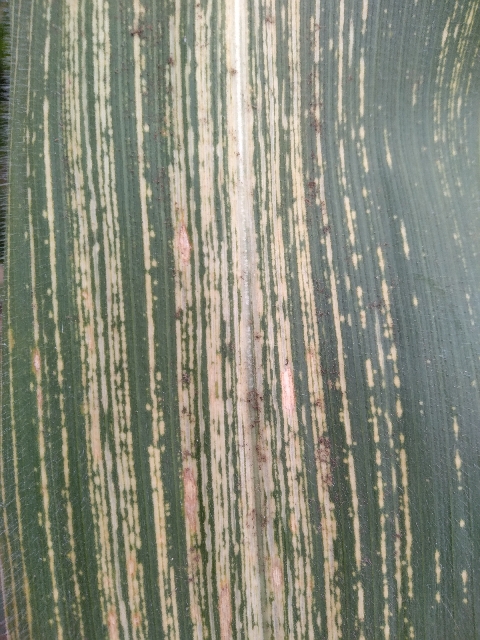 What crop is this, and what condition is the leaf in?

maize, maize streak virus
